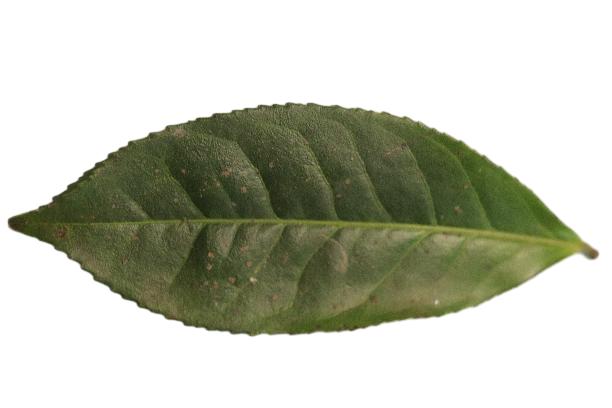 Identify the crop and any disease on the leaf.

tea, algal leaf
